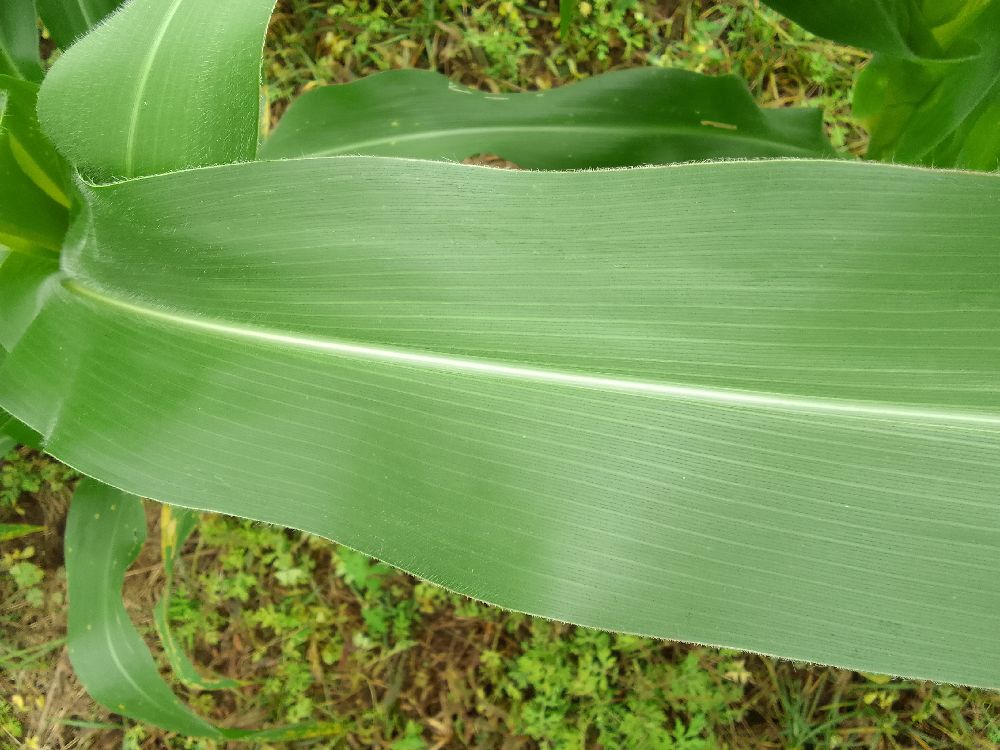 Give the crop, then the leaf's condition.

maize, healthy
